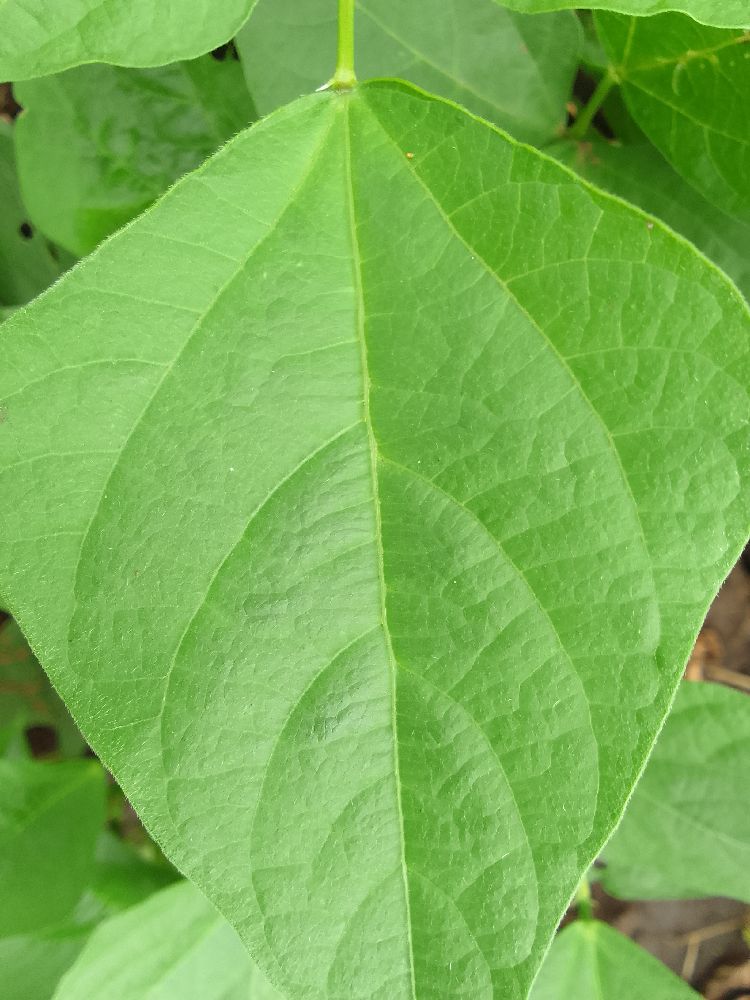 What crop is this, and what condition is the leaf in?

common bean, healthy
